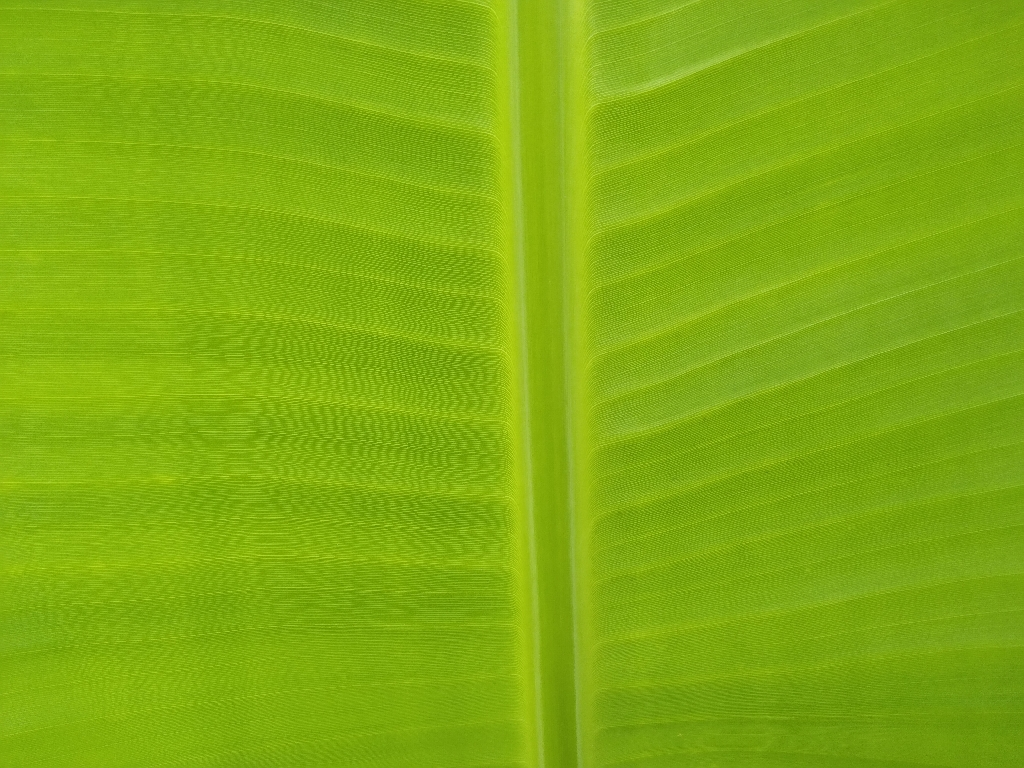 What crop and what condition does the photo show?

banana, healthy
